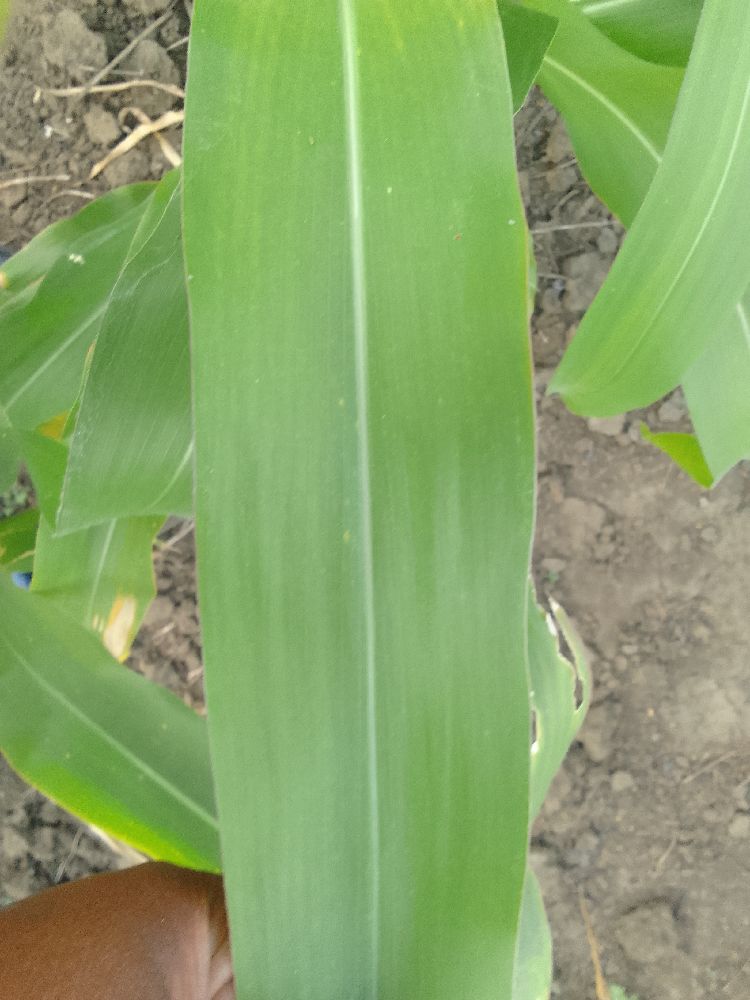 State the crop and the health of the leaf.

maize, healthy
